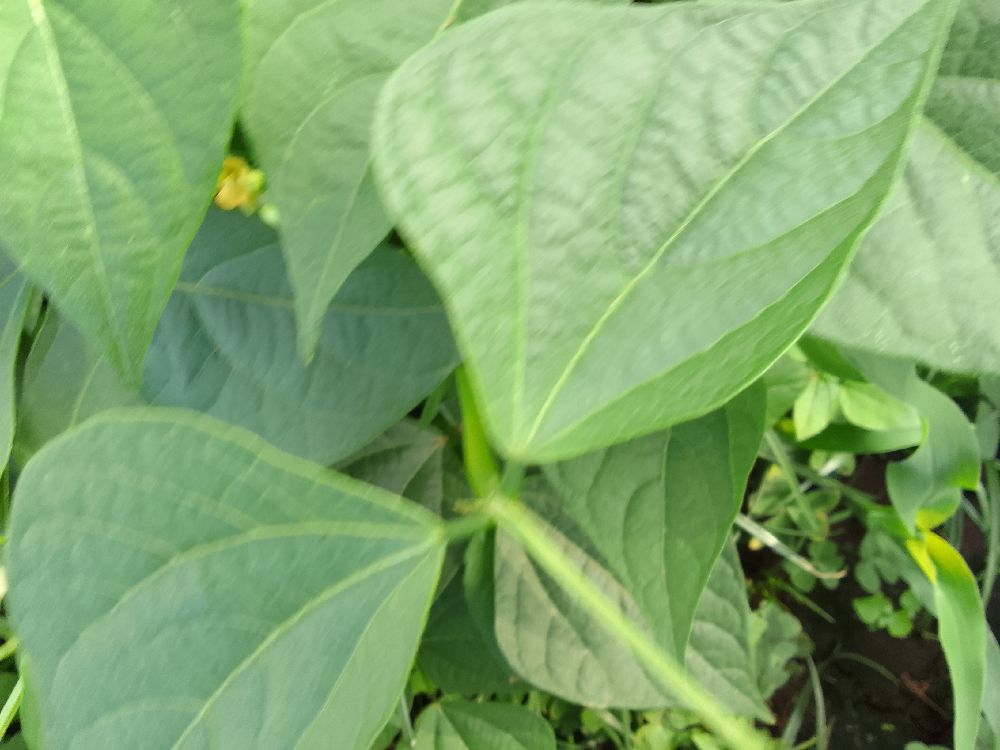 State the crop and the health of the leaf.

common bean, healthy
